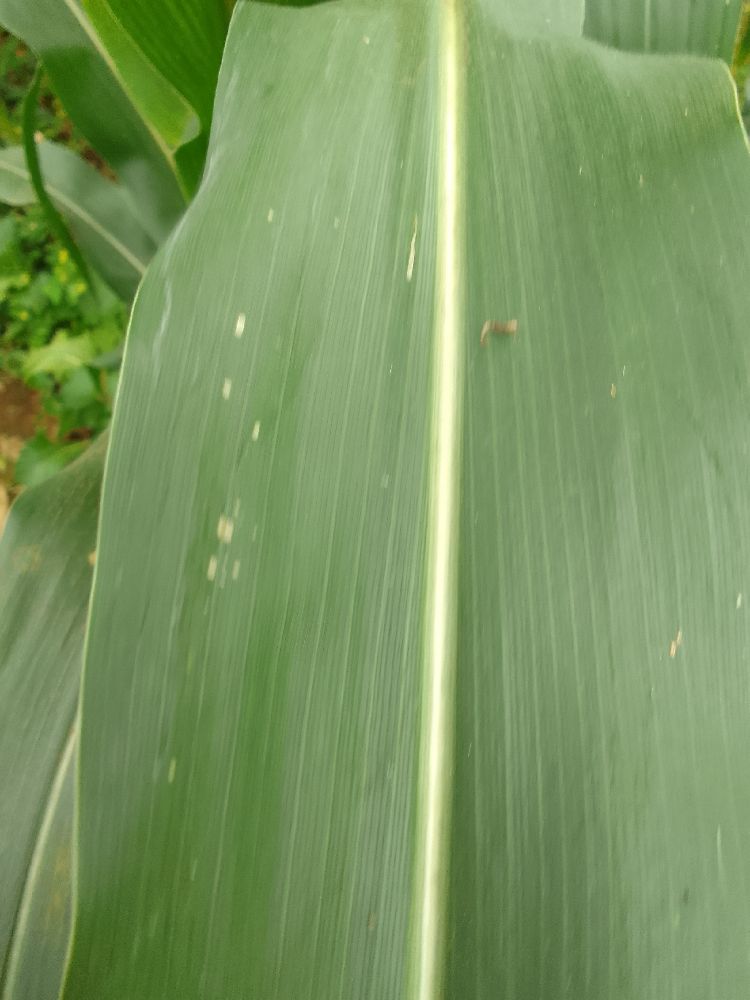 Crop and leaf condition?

maize, healthy
